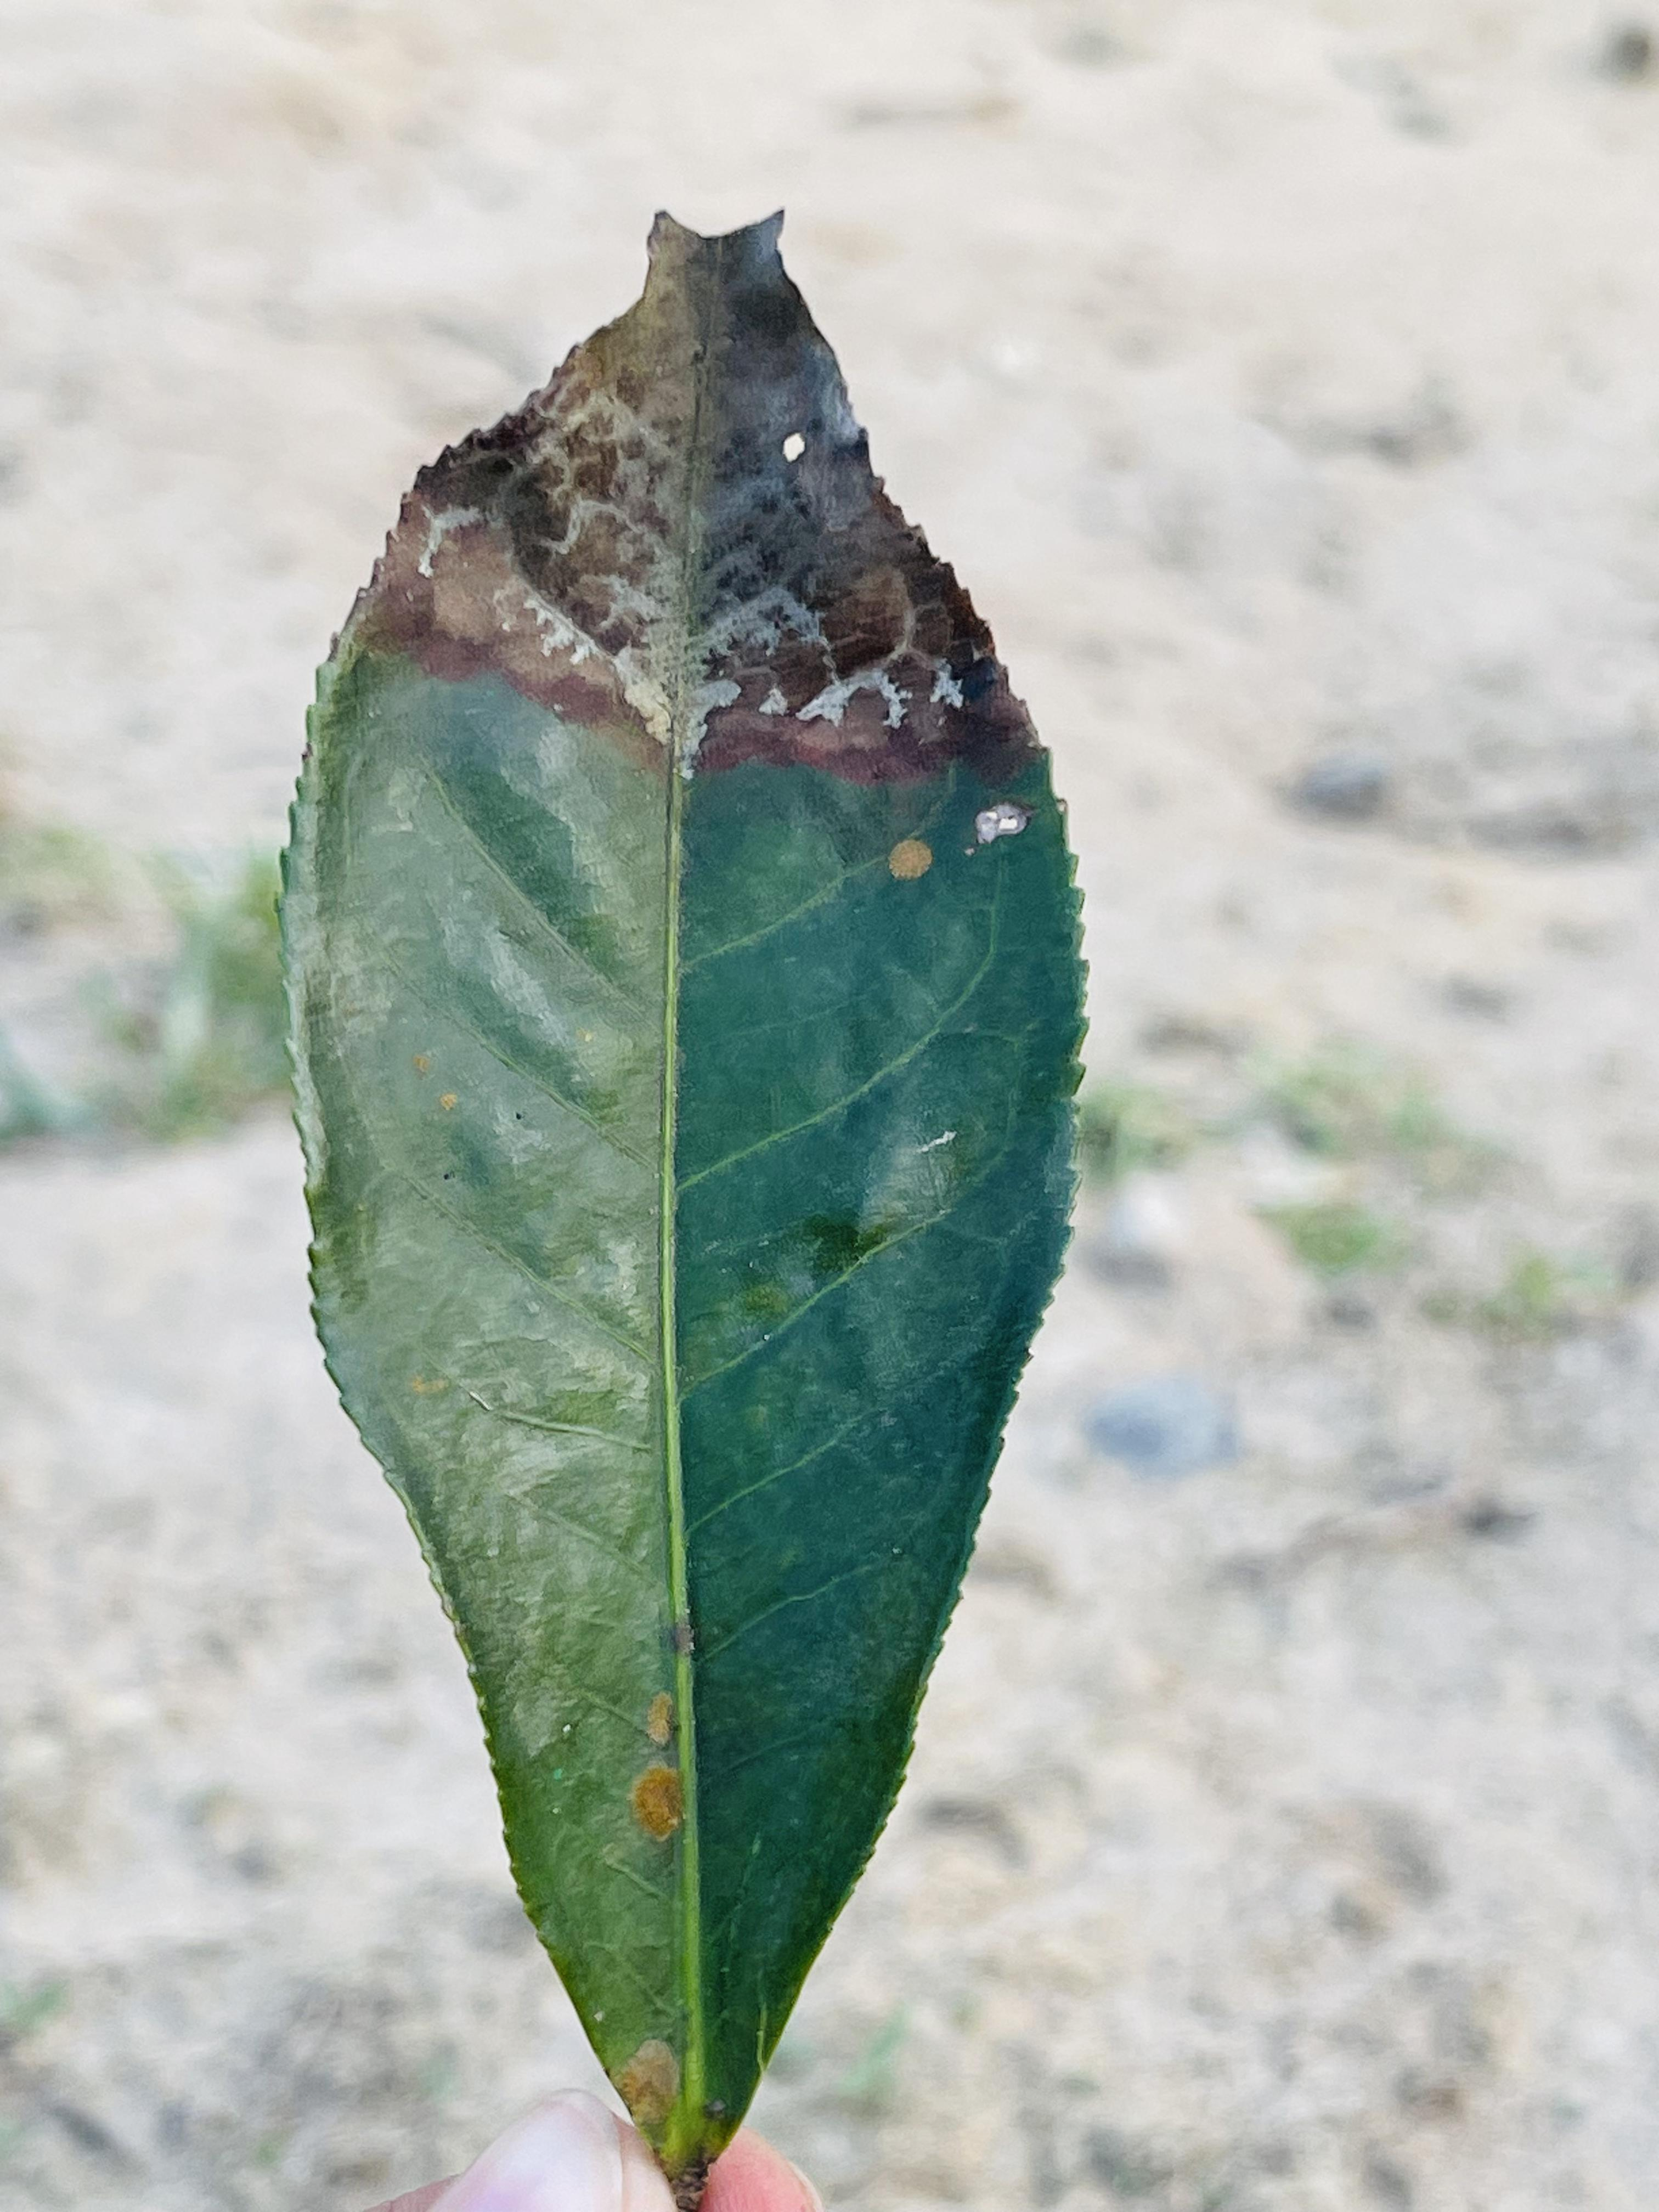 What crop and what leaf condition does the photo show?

tea, blight
